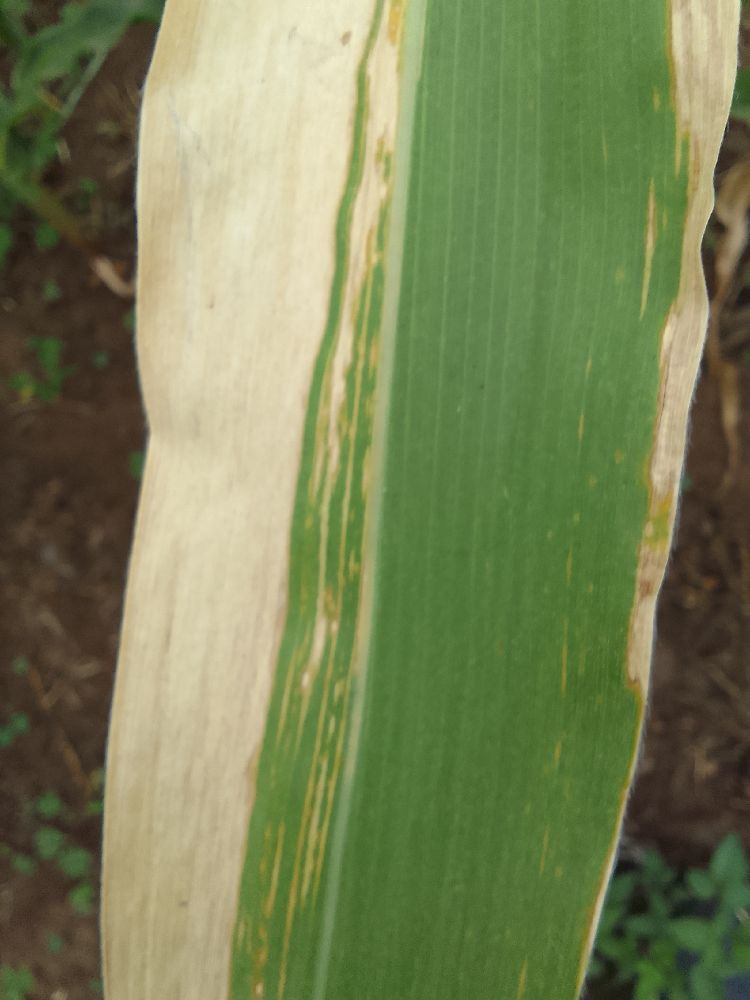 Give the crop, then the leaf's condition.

maize, maize lethal necrosis
